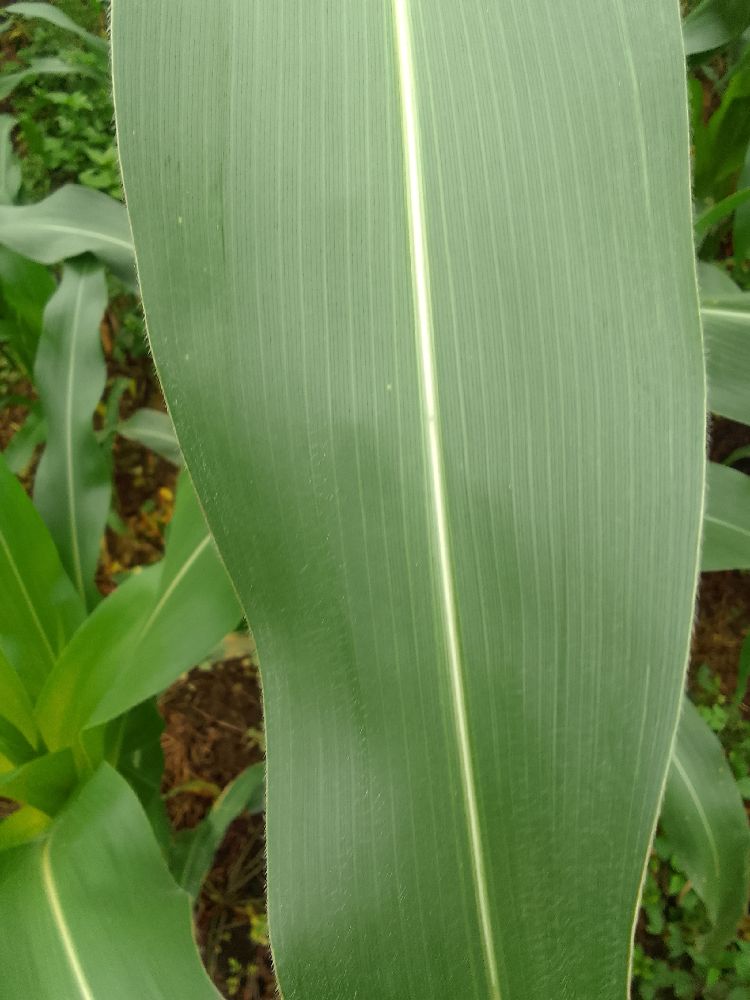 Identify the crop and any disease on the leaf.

maize, healthy
